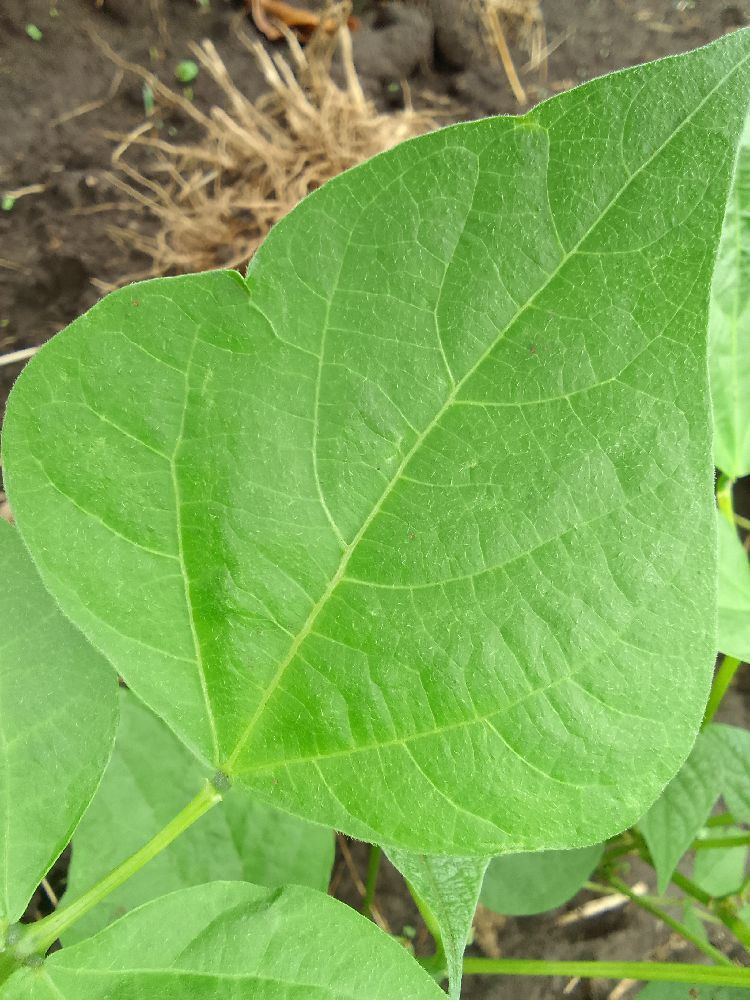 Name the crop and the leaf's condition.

common bean, healthy
